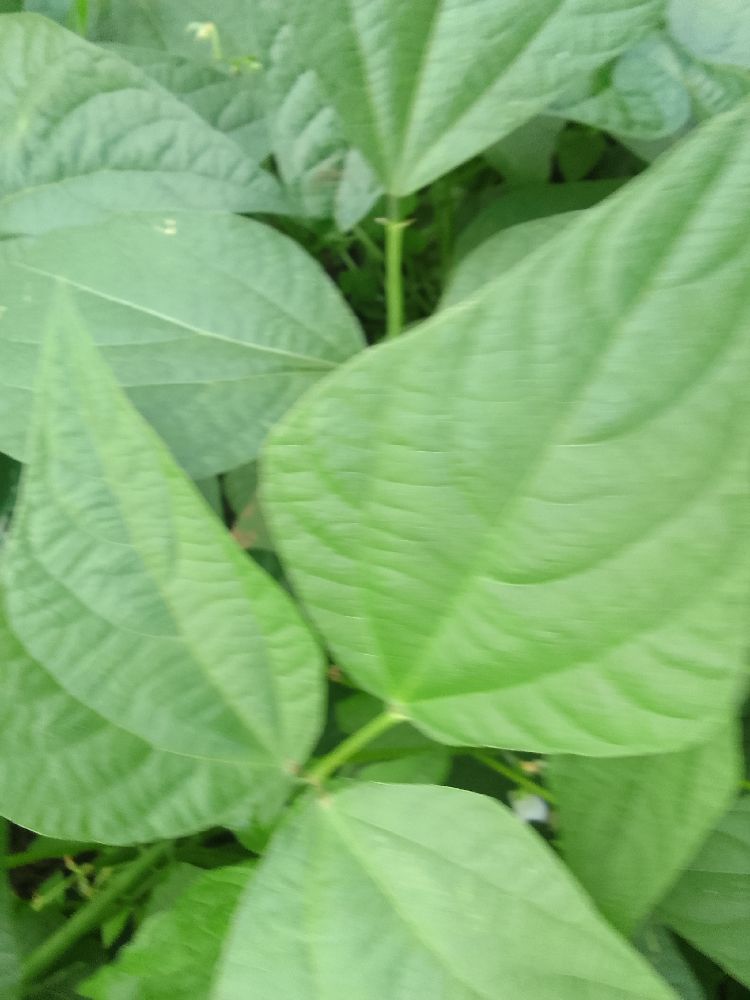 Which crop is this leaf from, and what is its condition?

common bean, healthy
